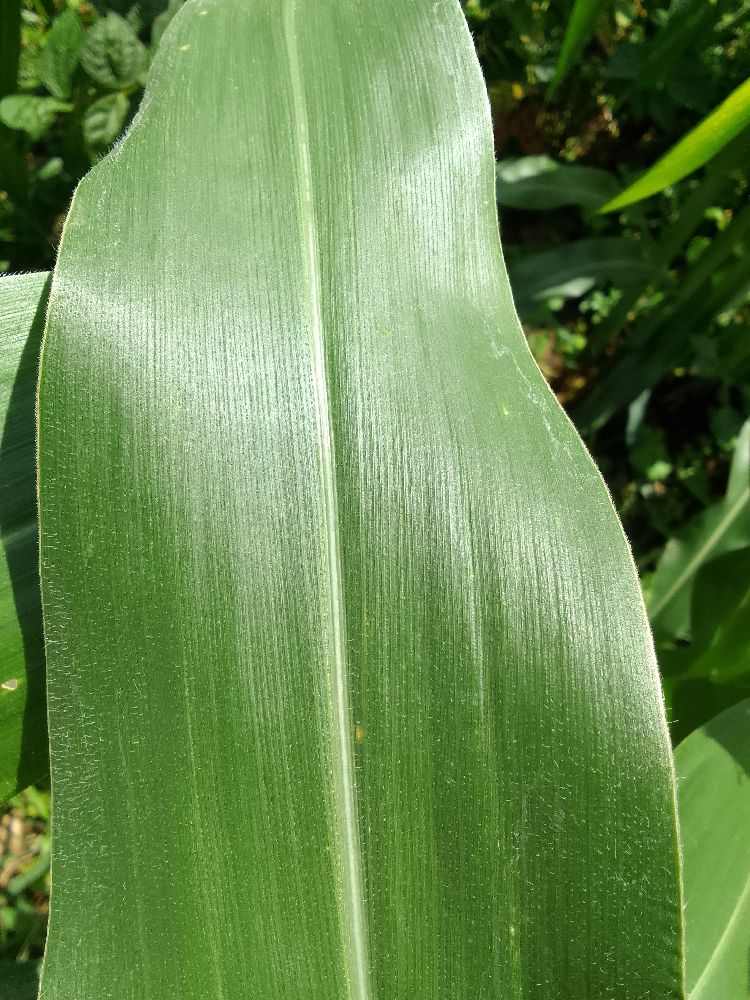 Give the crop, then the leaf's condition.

maize, healthy
